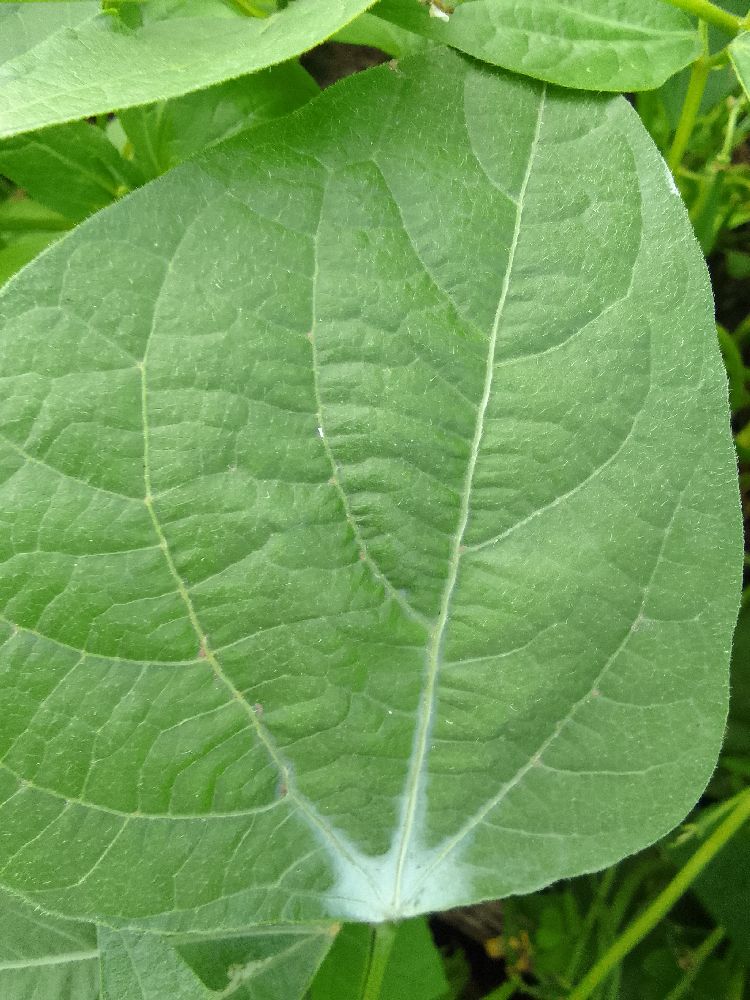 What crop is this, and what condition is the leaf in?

common bean, healthy
